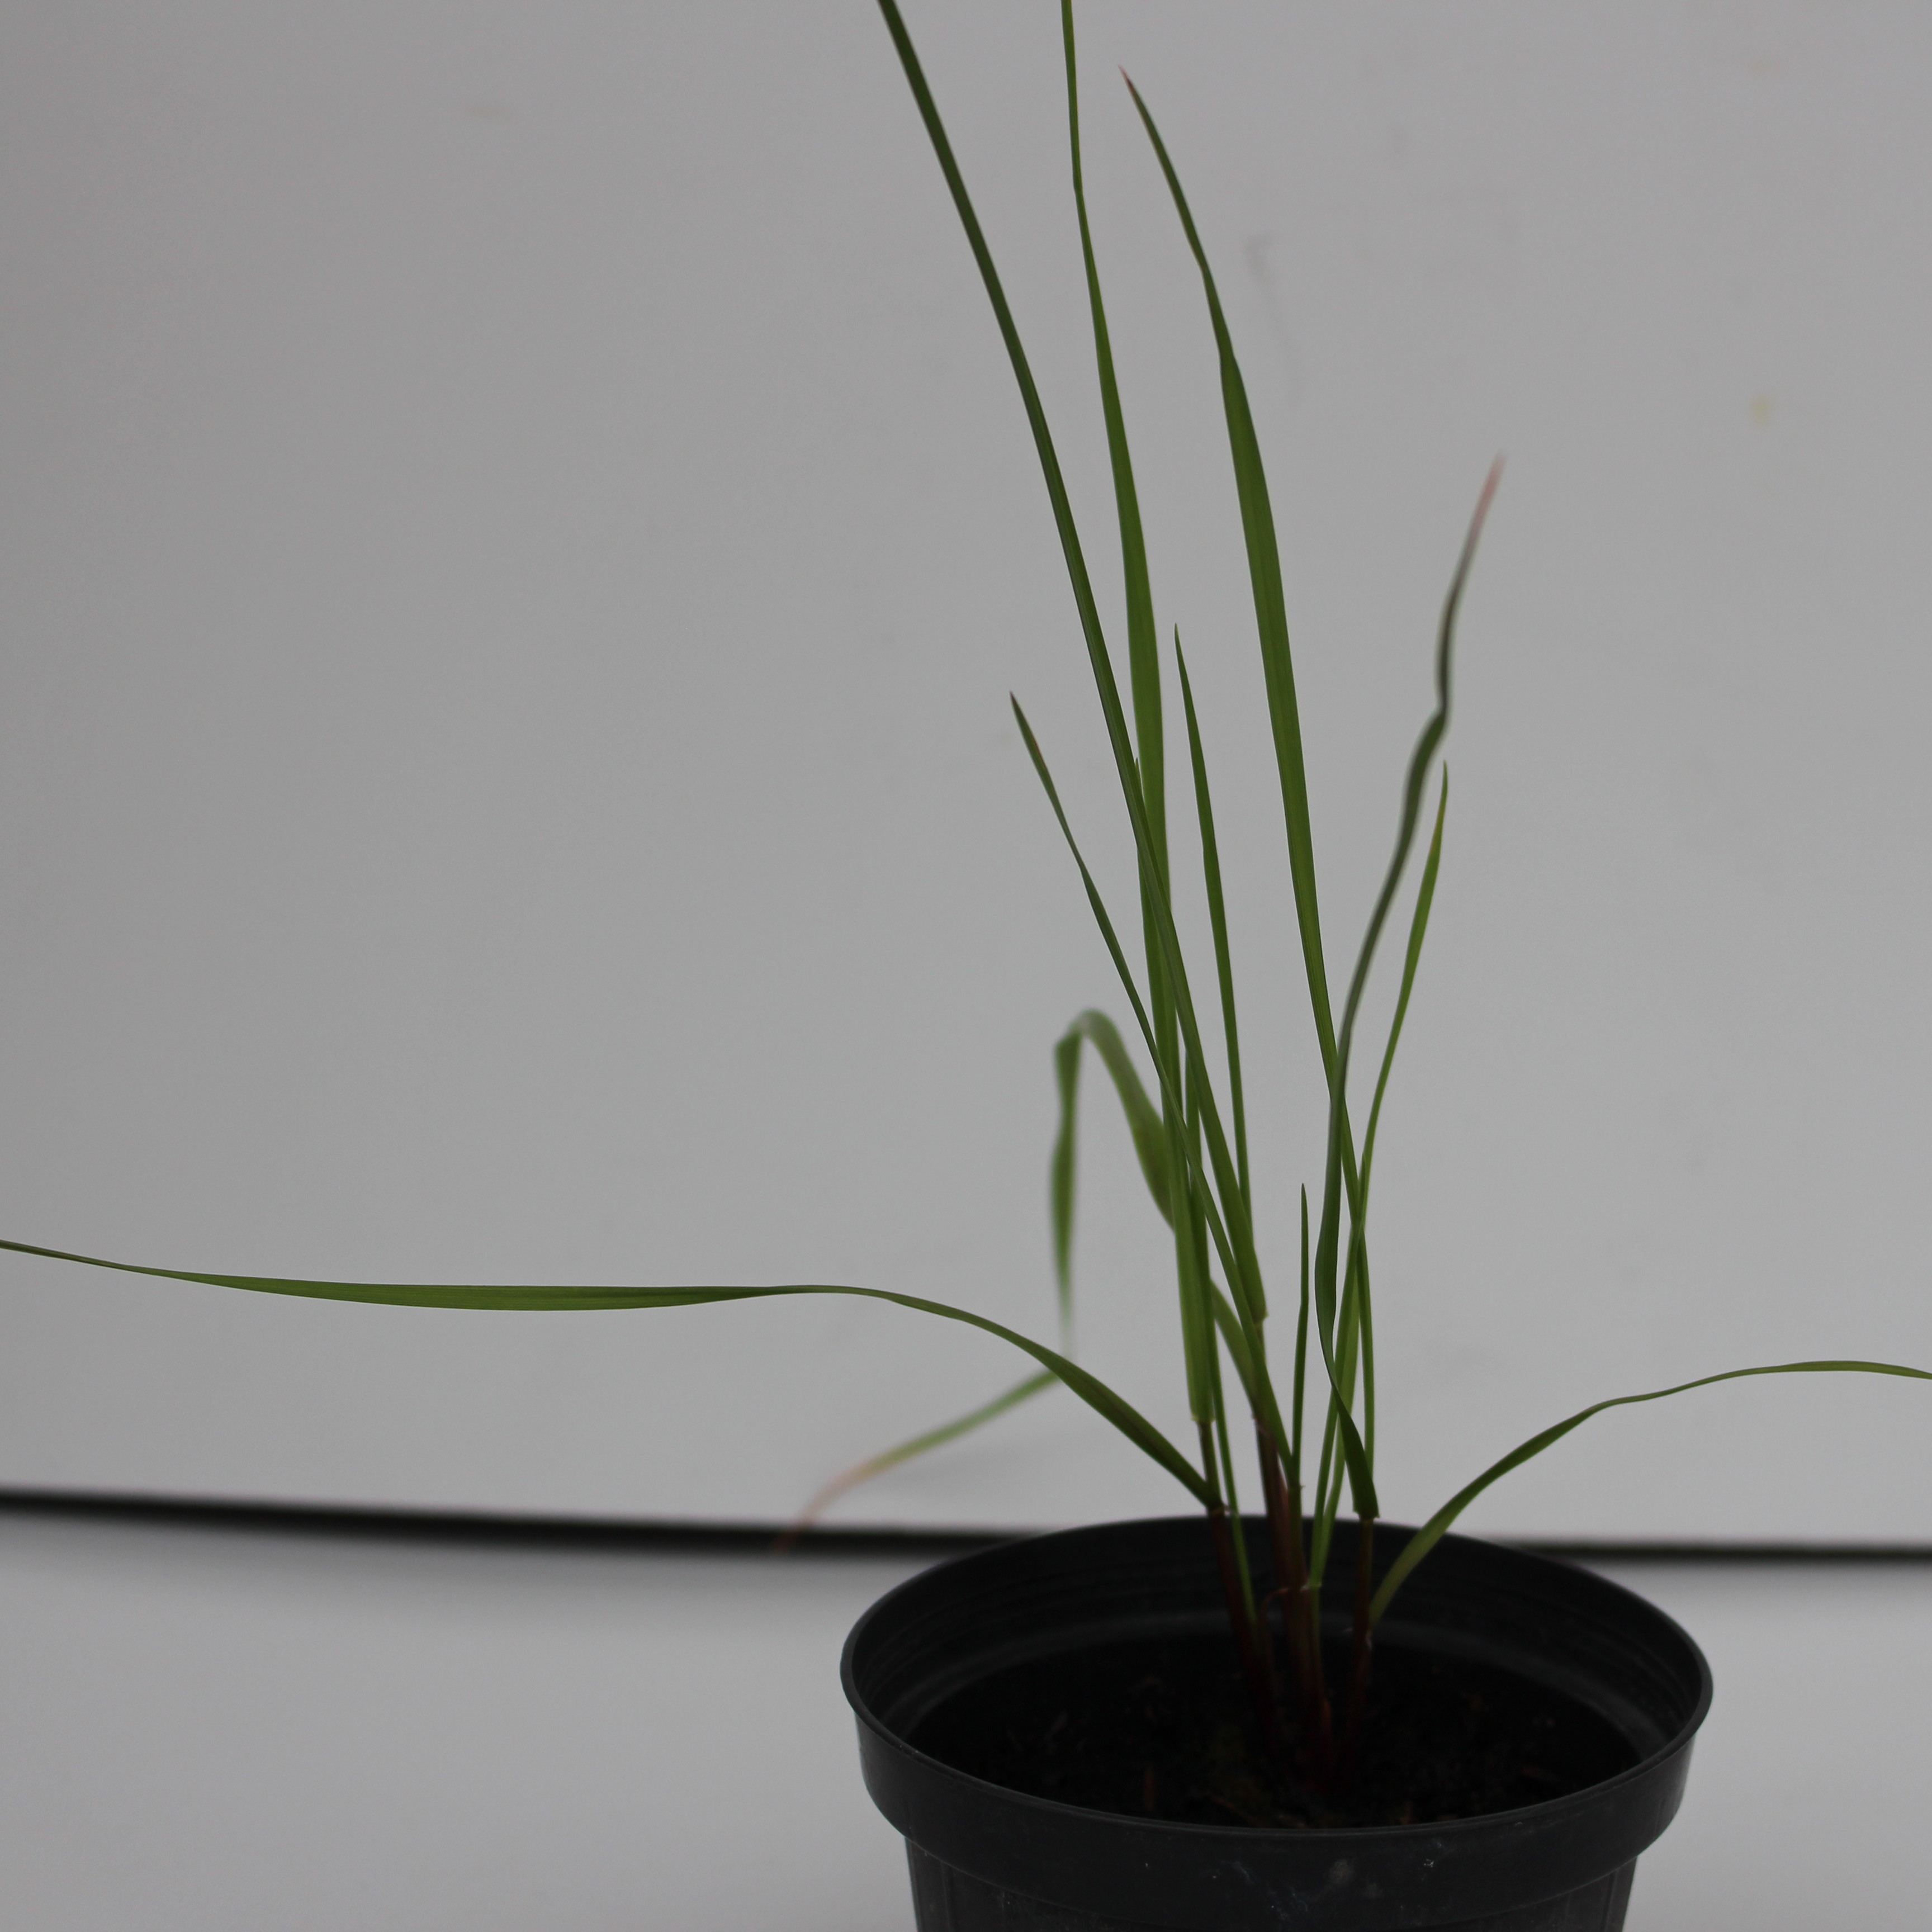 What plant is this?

Lolium multiflorum
